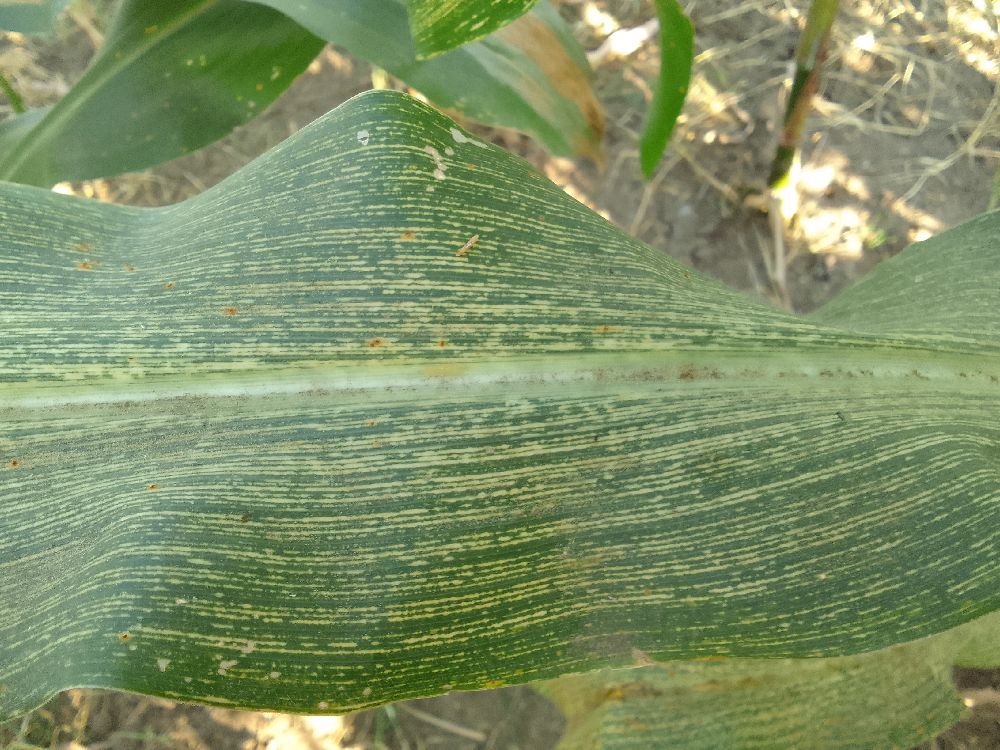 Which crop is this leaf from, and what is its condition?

maize, maize streak virus
